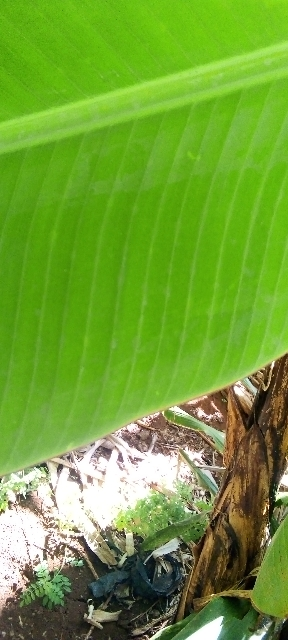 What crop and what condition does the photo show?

banana, healthy
